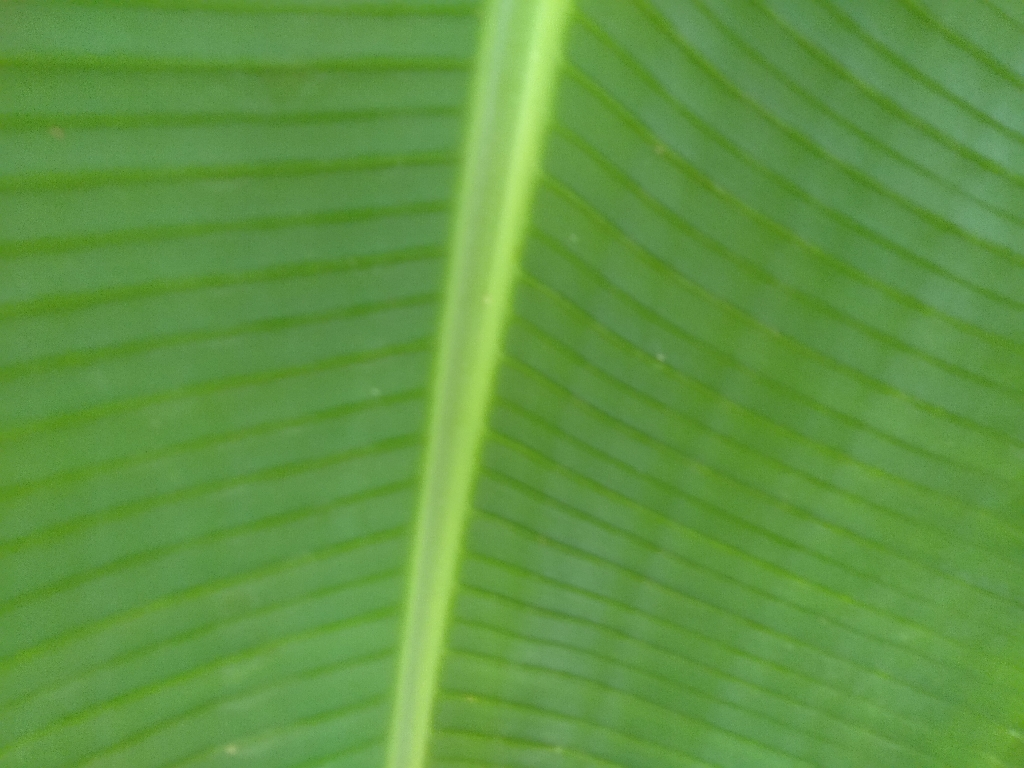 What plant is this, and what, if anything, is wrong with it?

banana, healthy
